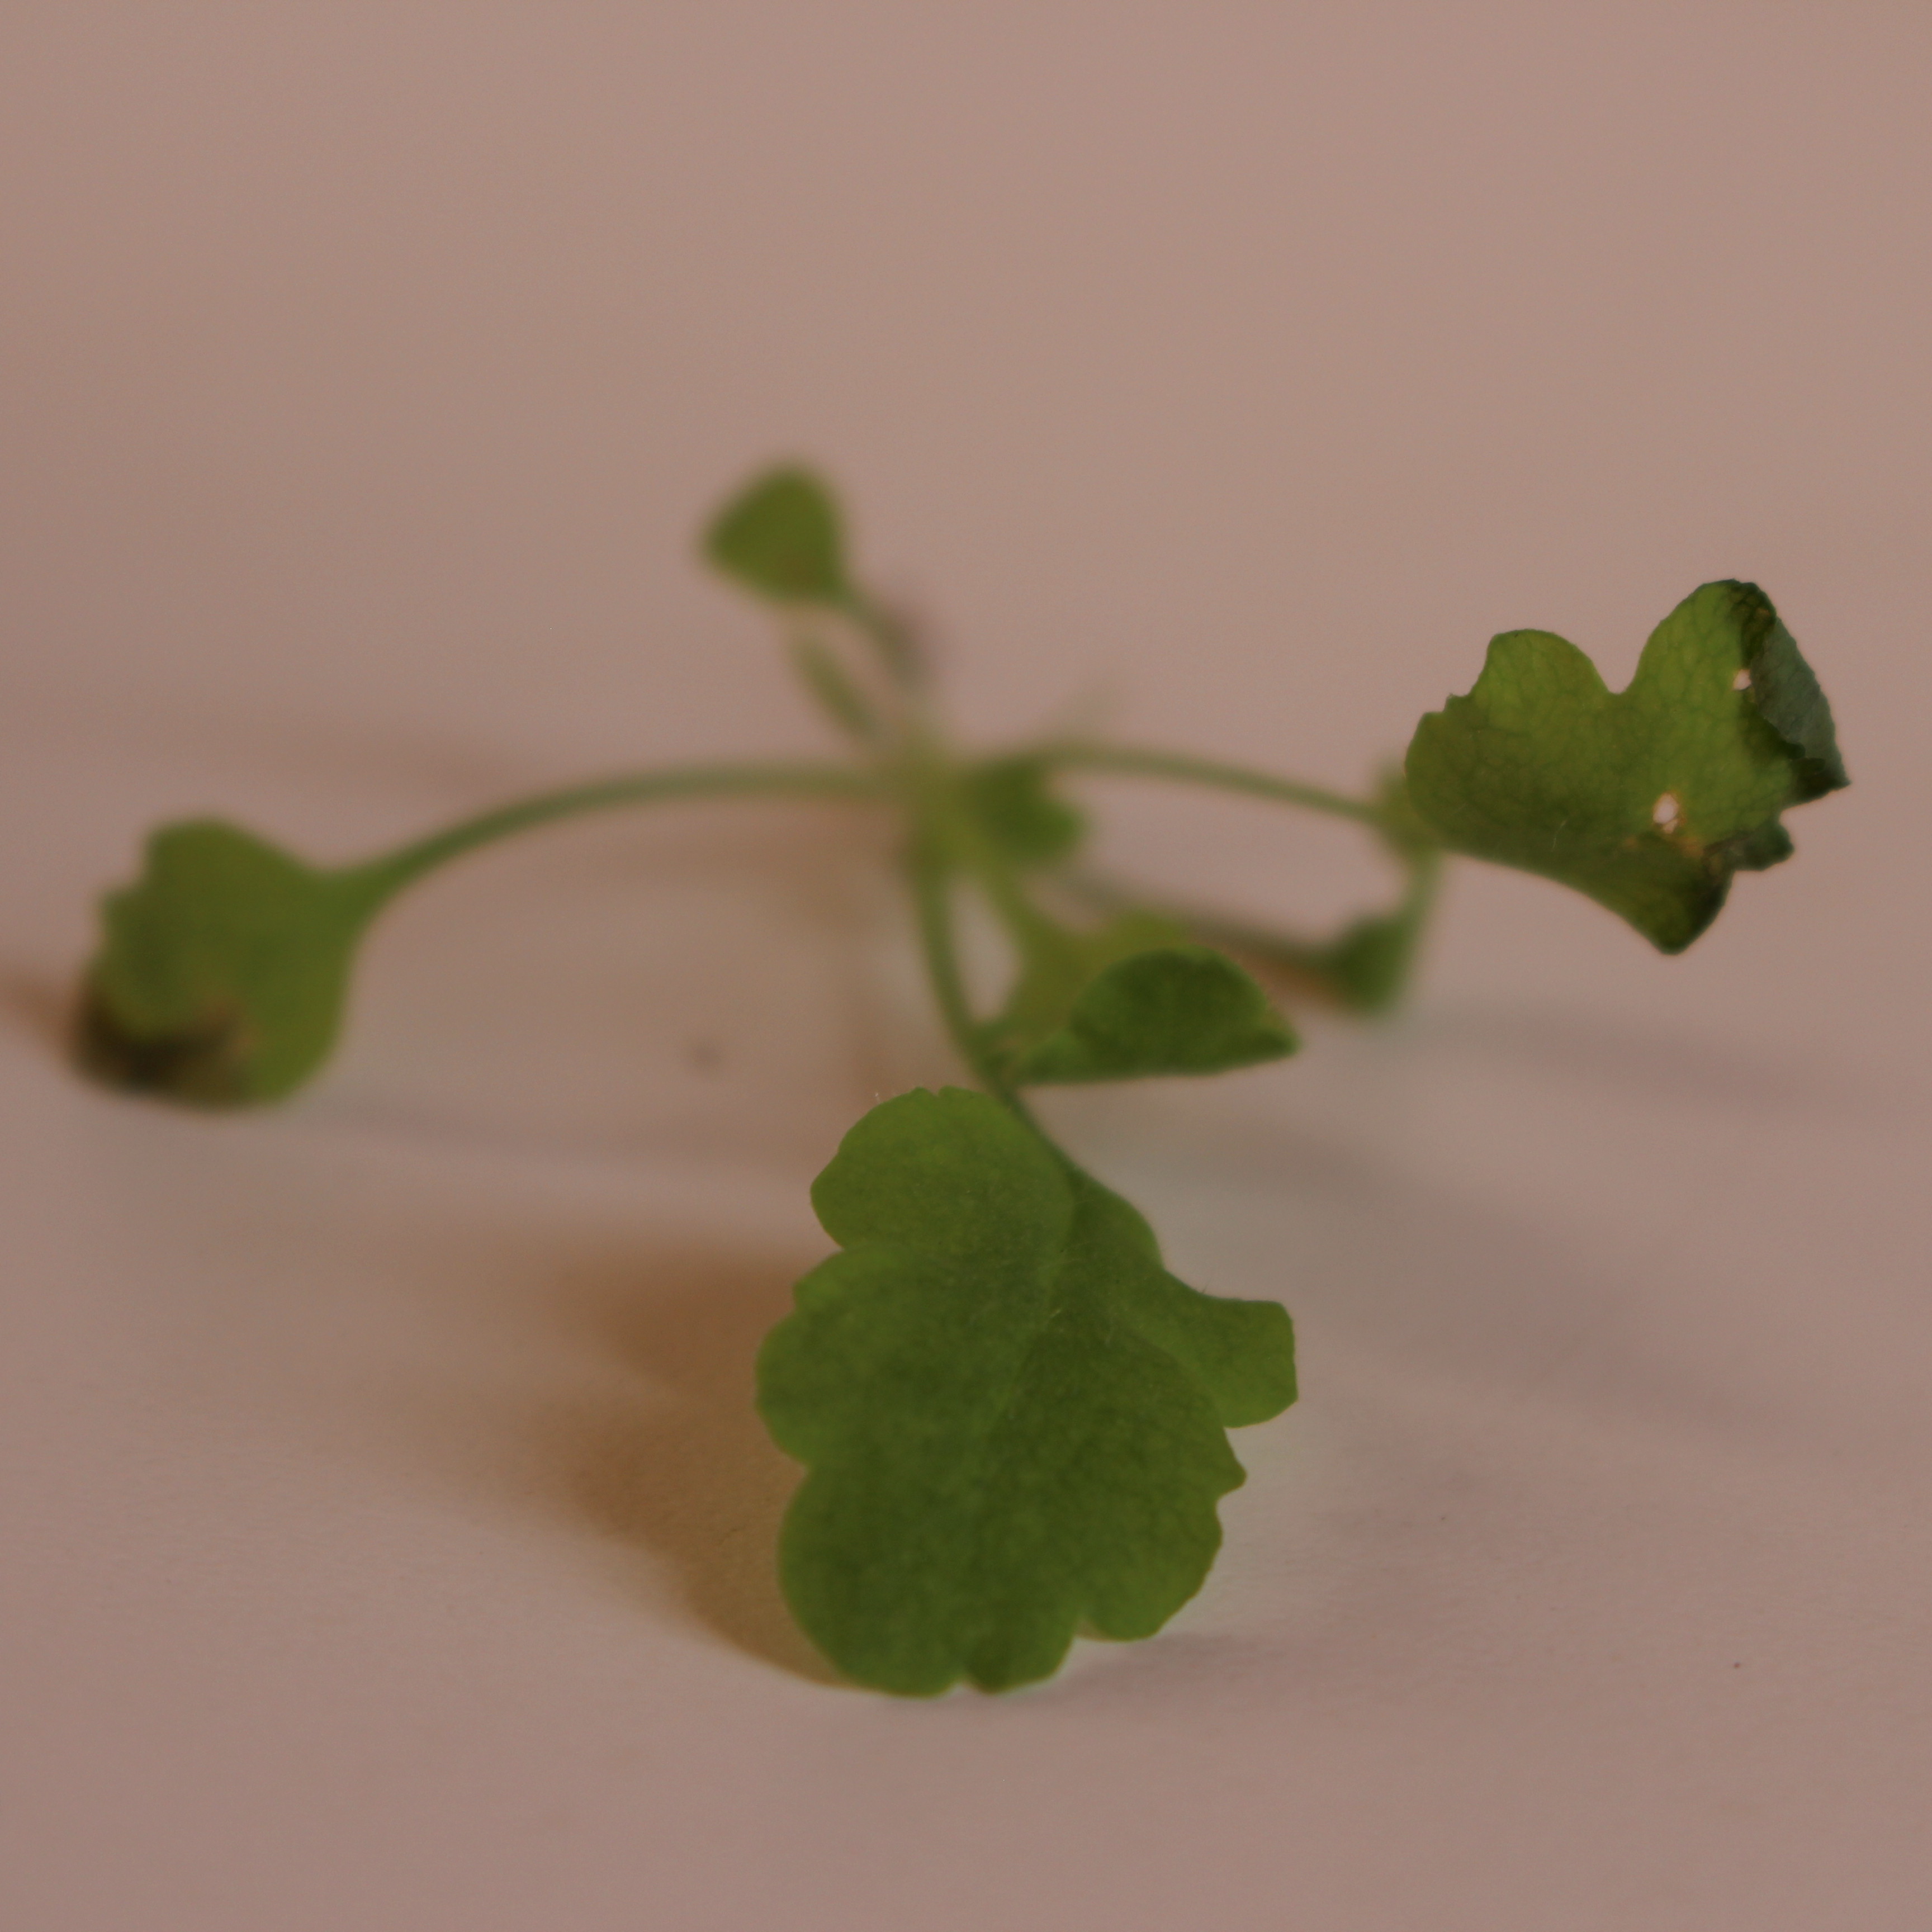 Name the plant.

Papaver rhoeas
